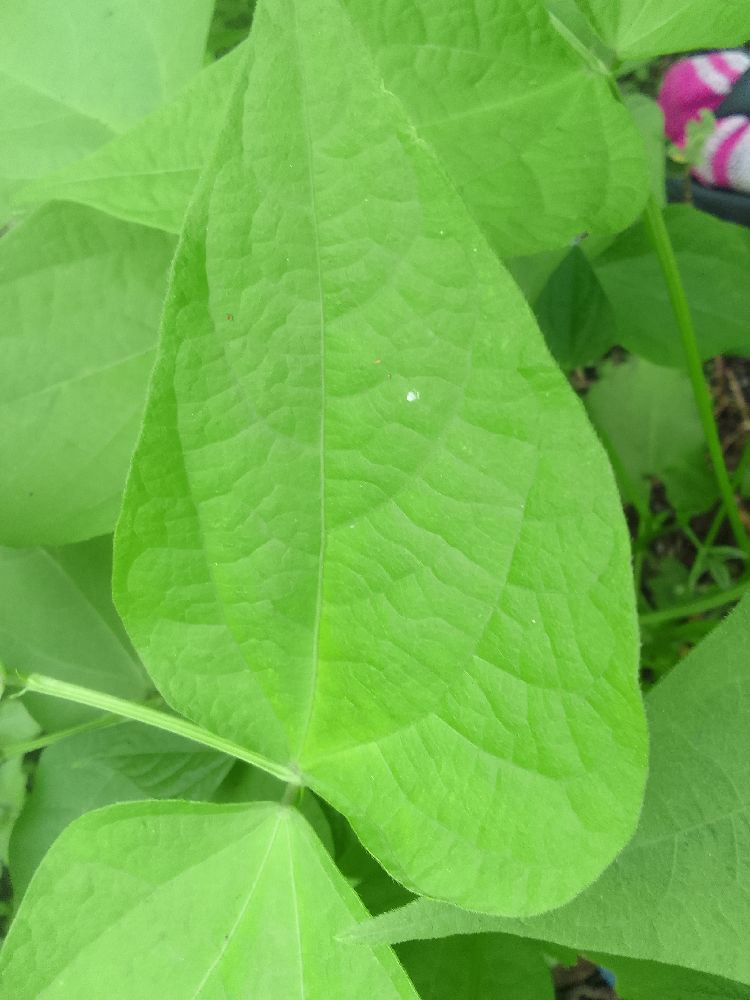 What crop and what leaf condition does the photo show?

common bean, healthy
